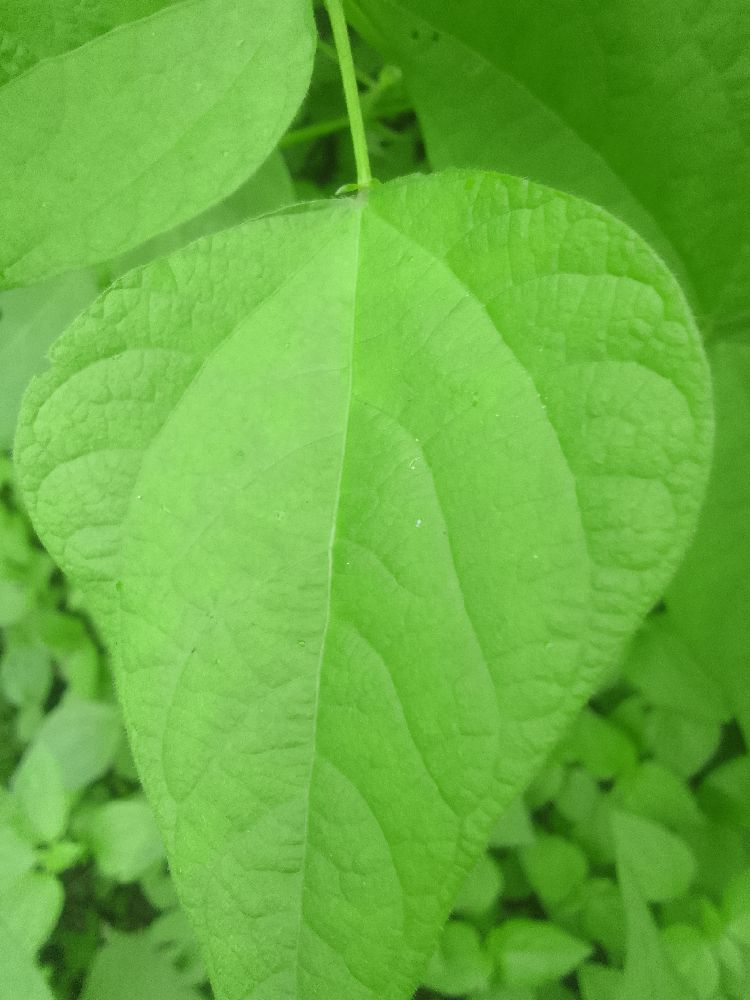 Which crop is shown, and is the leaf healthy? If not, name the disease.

common bean, healthy
